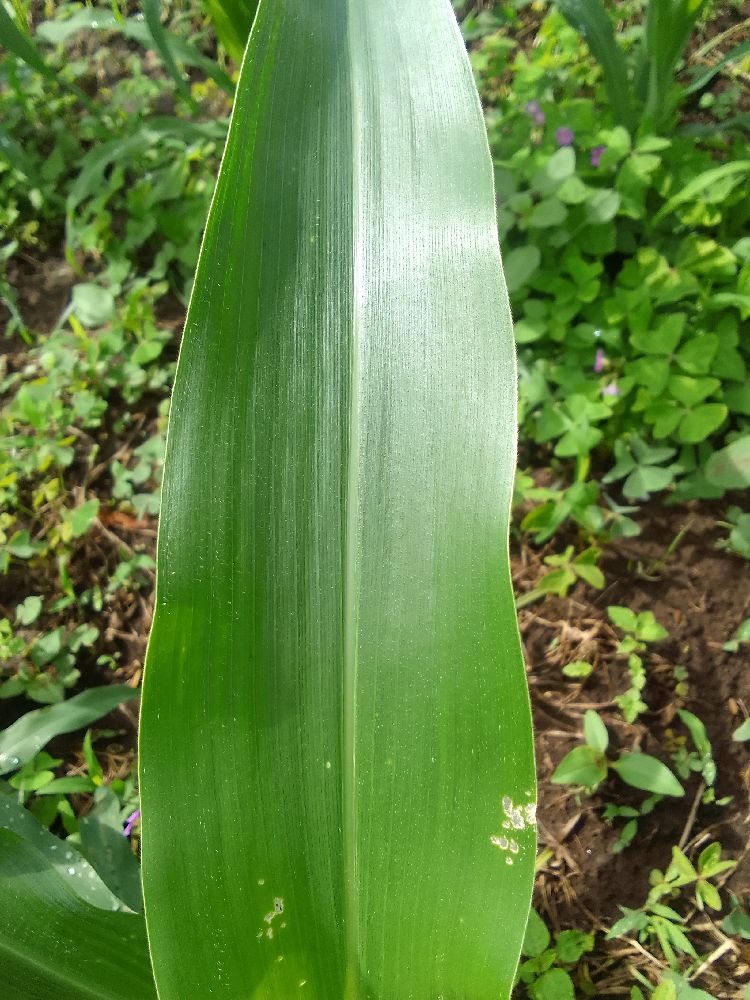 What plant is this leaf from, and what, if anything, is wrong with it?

maize, healthy
